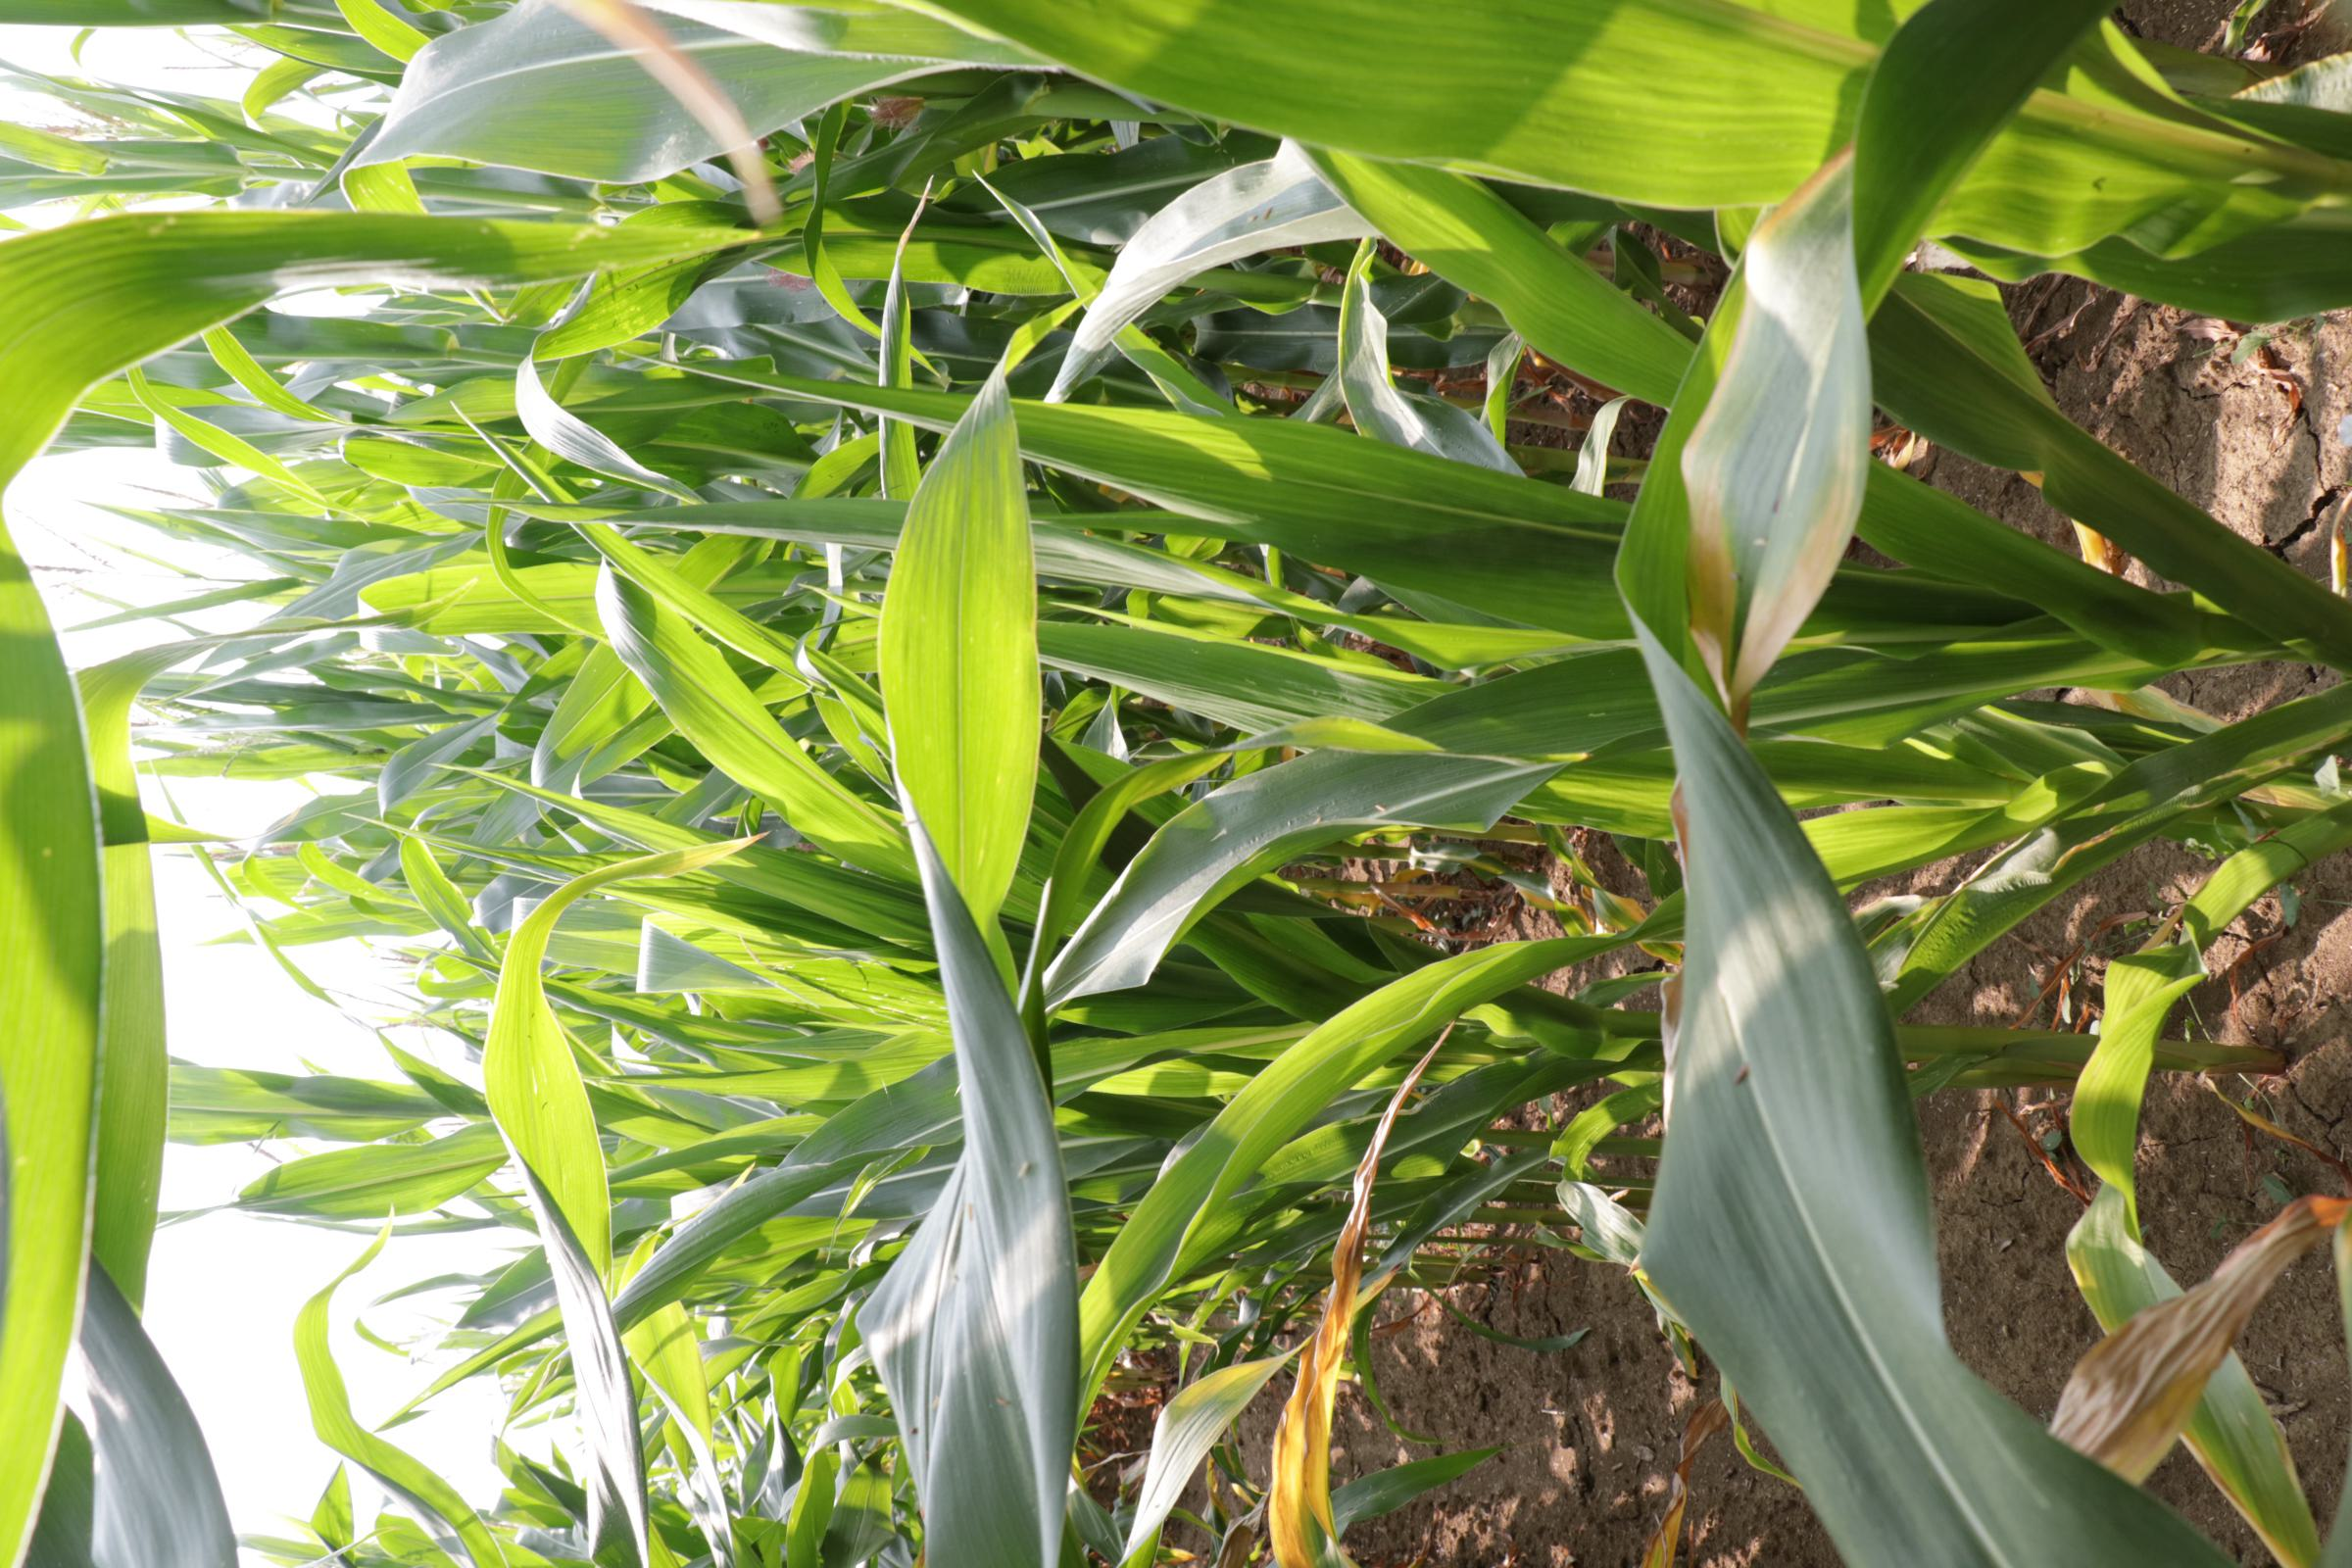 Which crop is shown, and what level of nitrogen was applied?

maize, reduced nitrogen fertilisation
